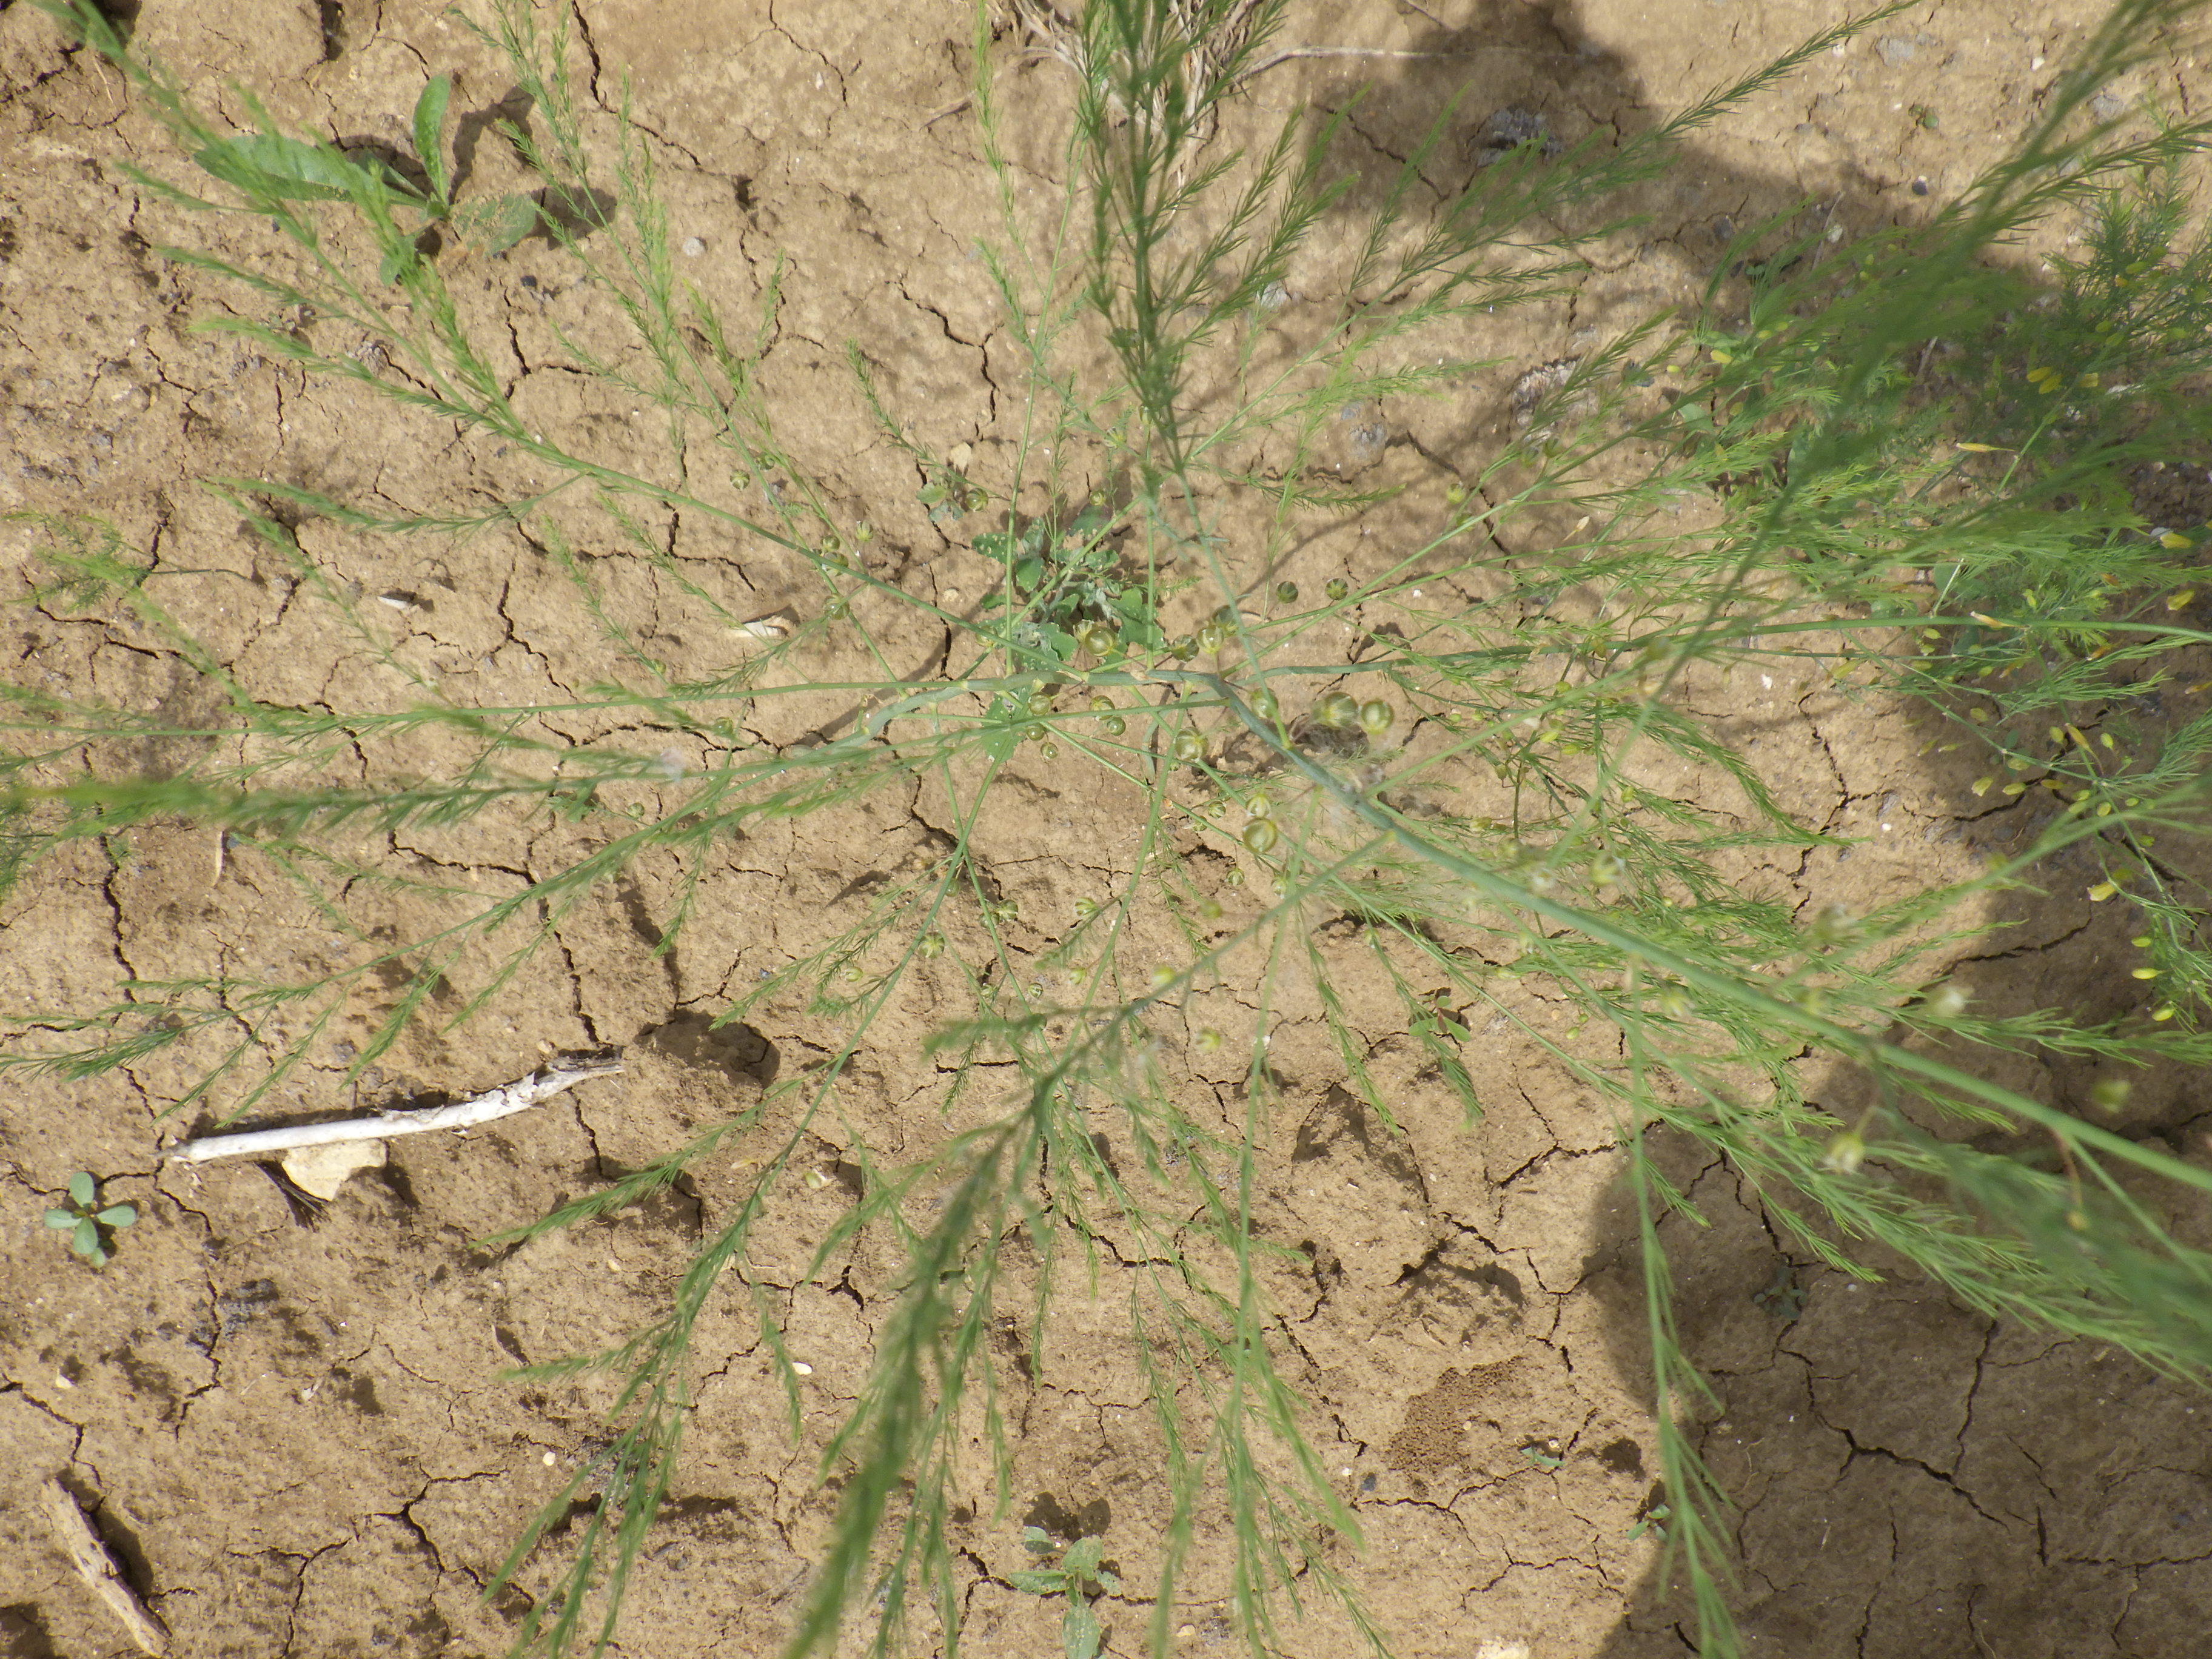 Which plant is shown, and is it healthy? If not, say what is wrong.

asparagus, healthy
